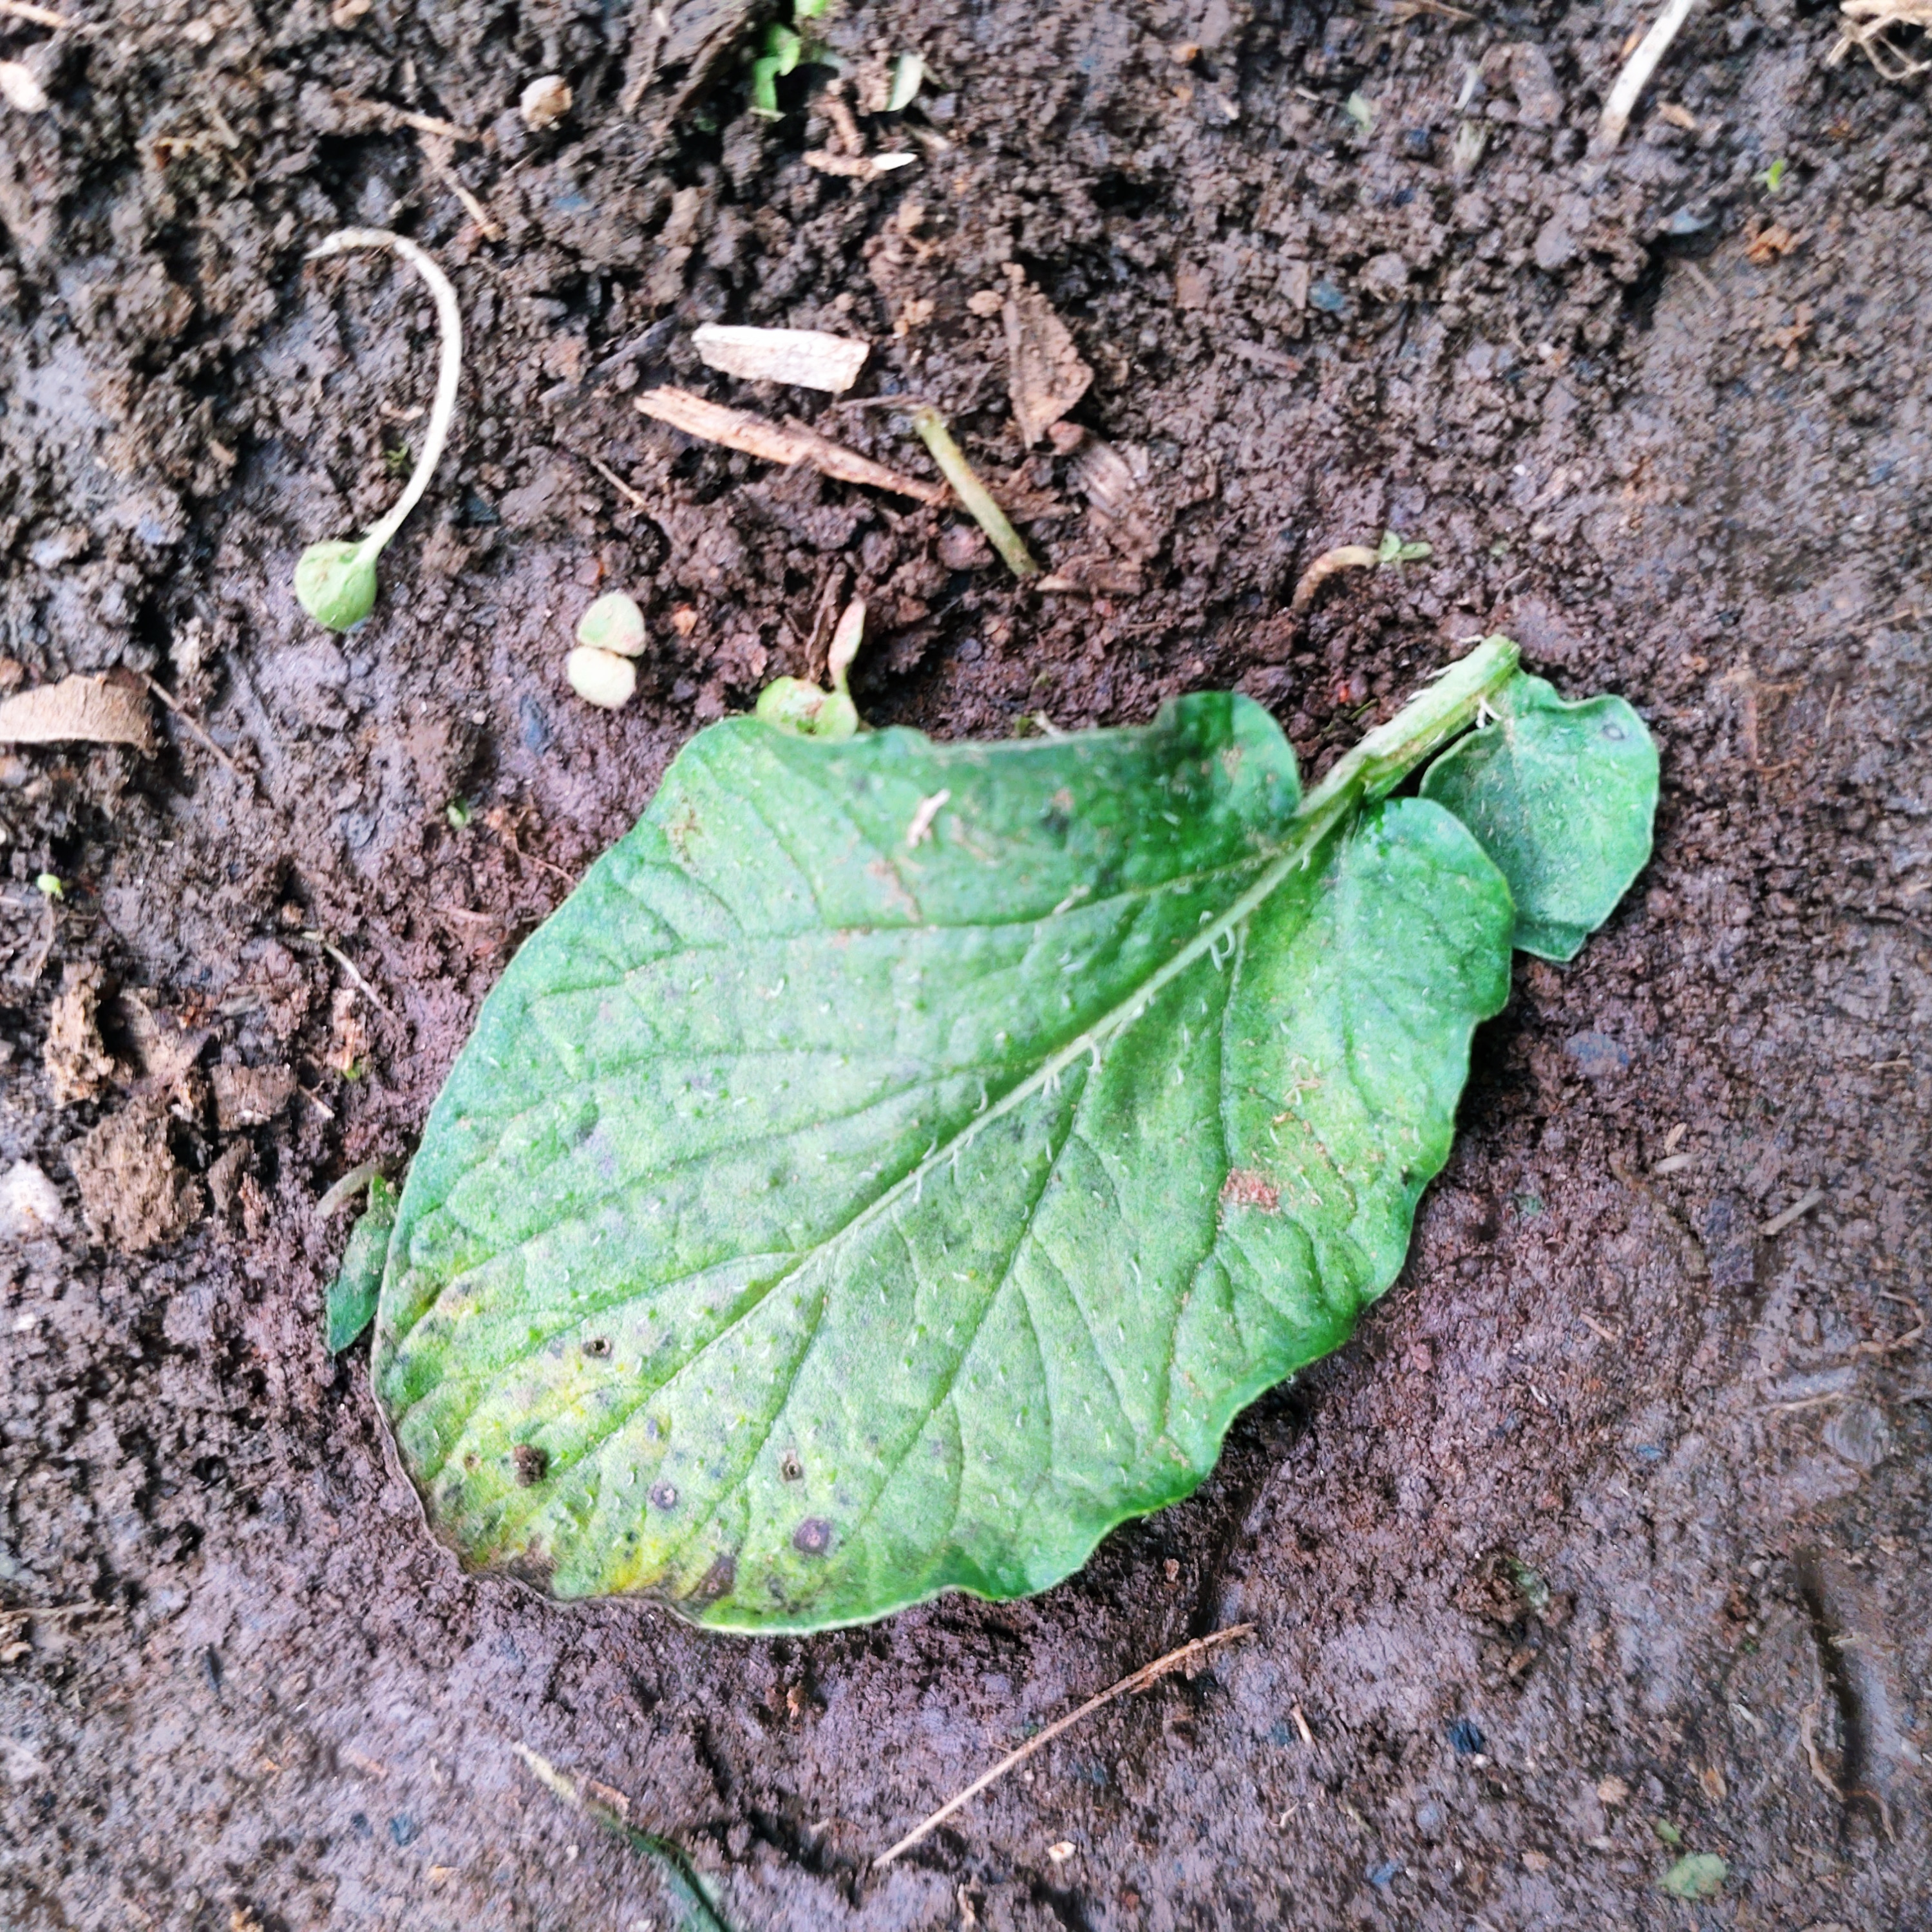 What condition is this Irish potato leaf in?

late blight
